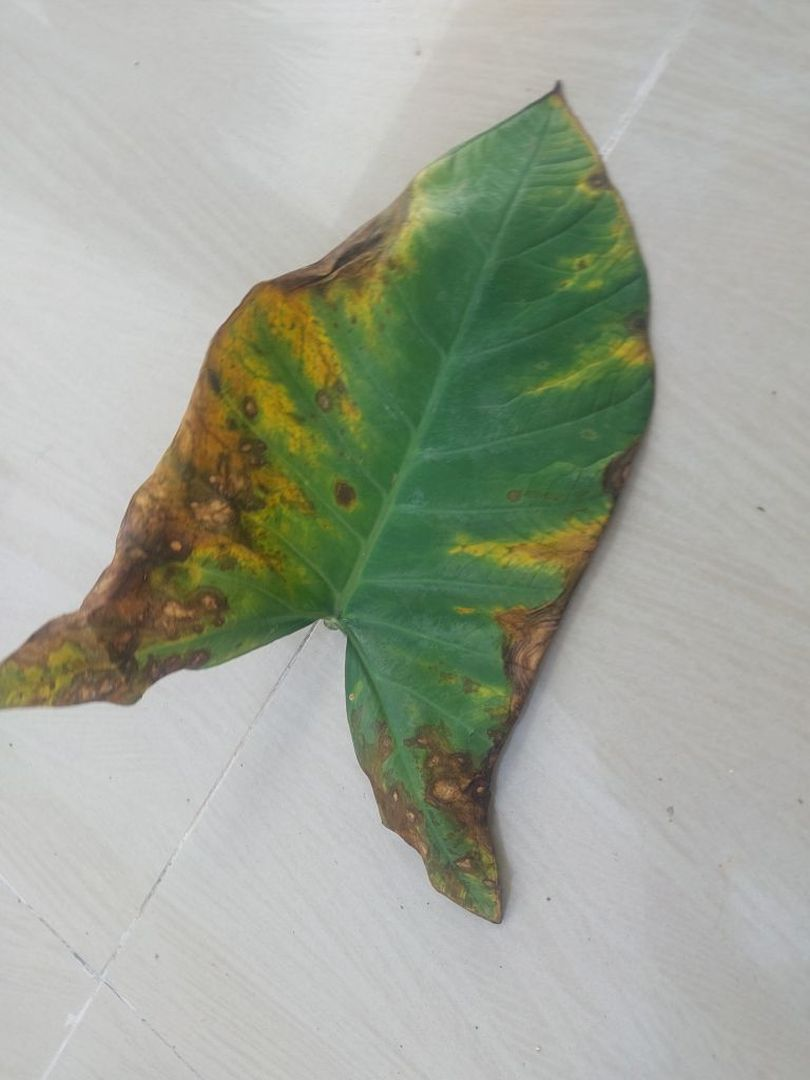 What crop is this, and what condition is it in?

taro, leaf blight
